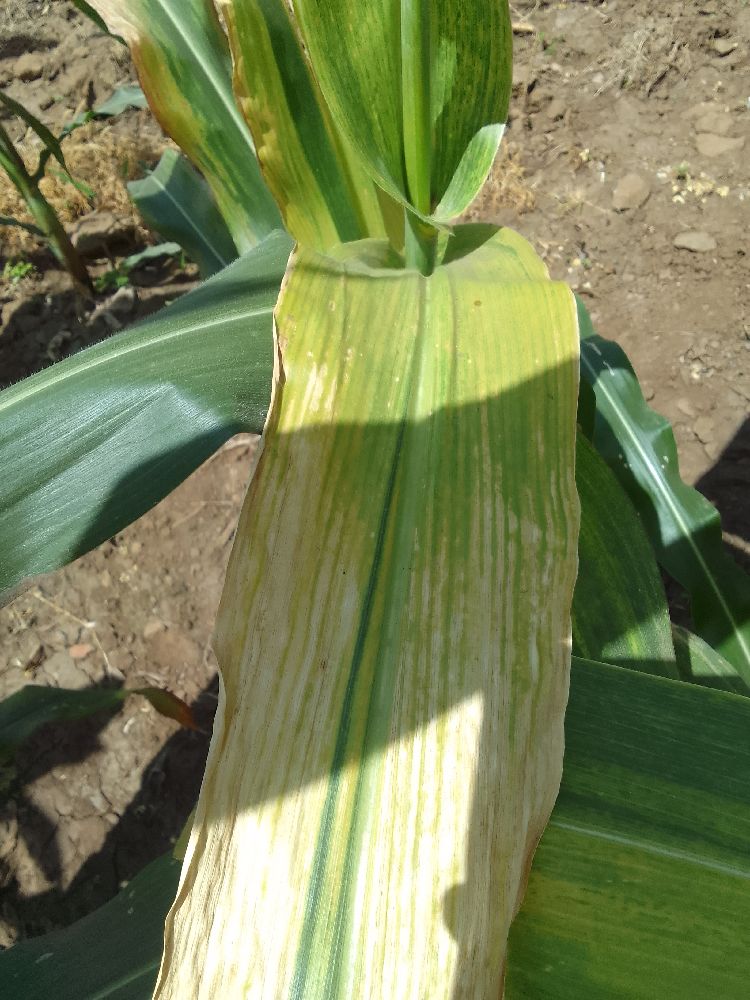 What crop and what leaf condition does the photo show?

maize, maize lethal necrosis
